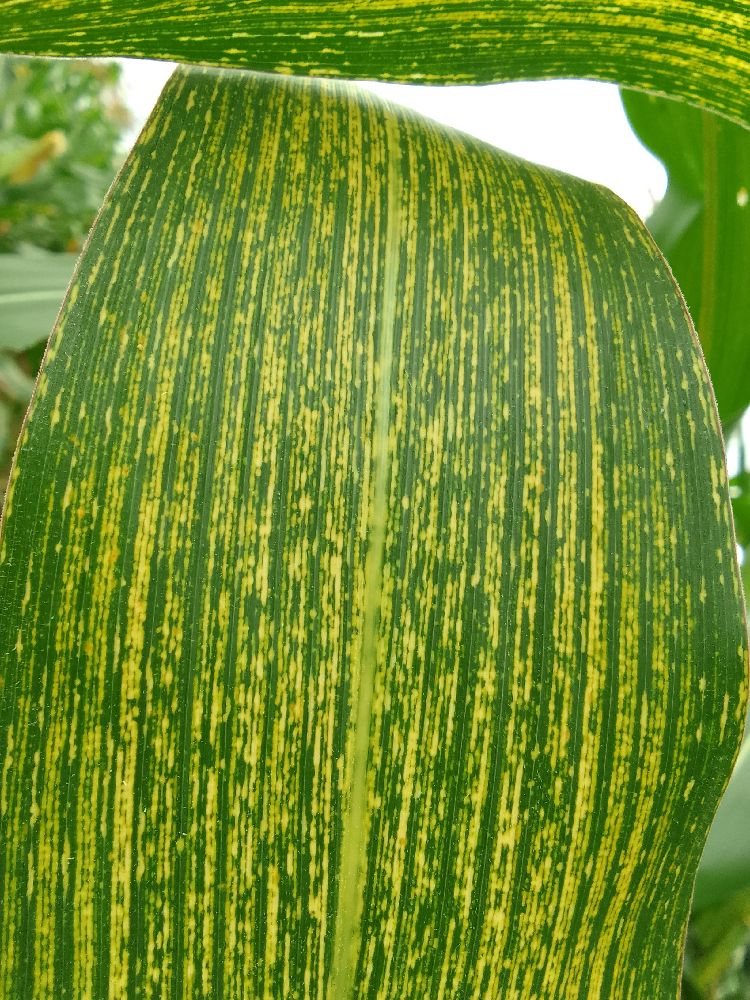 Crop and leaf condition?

maize, maize streak virus
